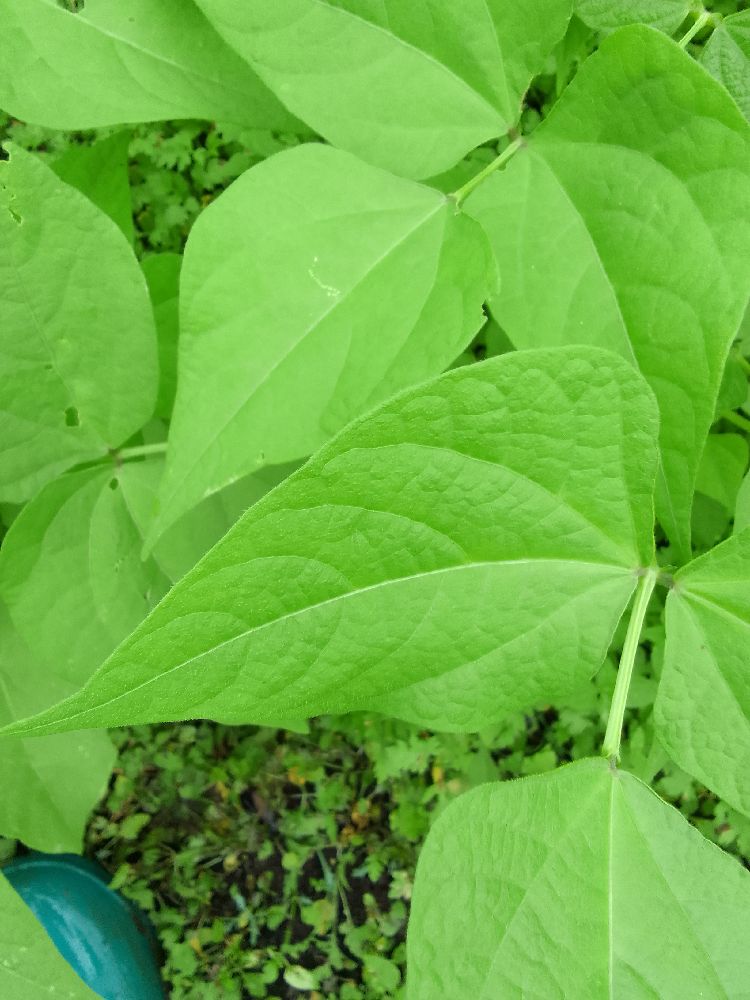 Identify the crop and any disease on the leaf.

common bean, healthy
